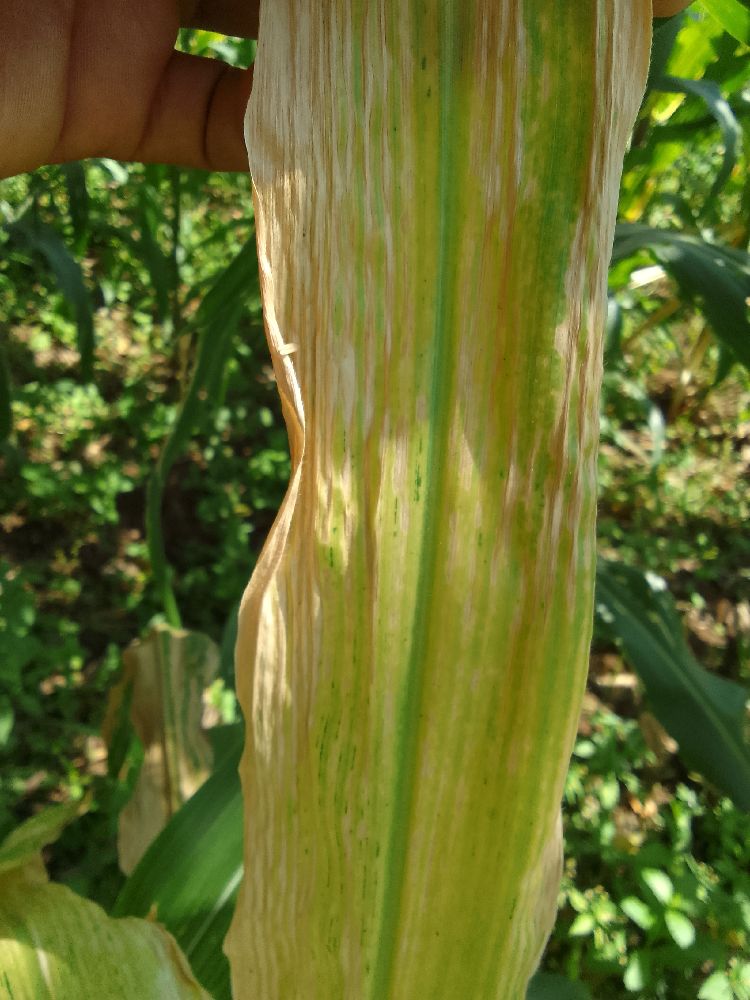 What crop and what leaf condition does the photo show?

maize, maize lethal necrosis
